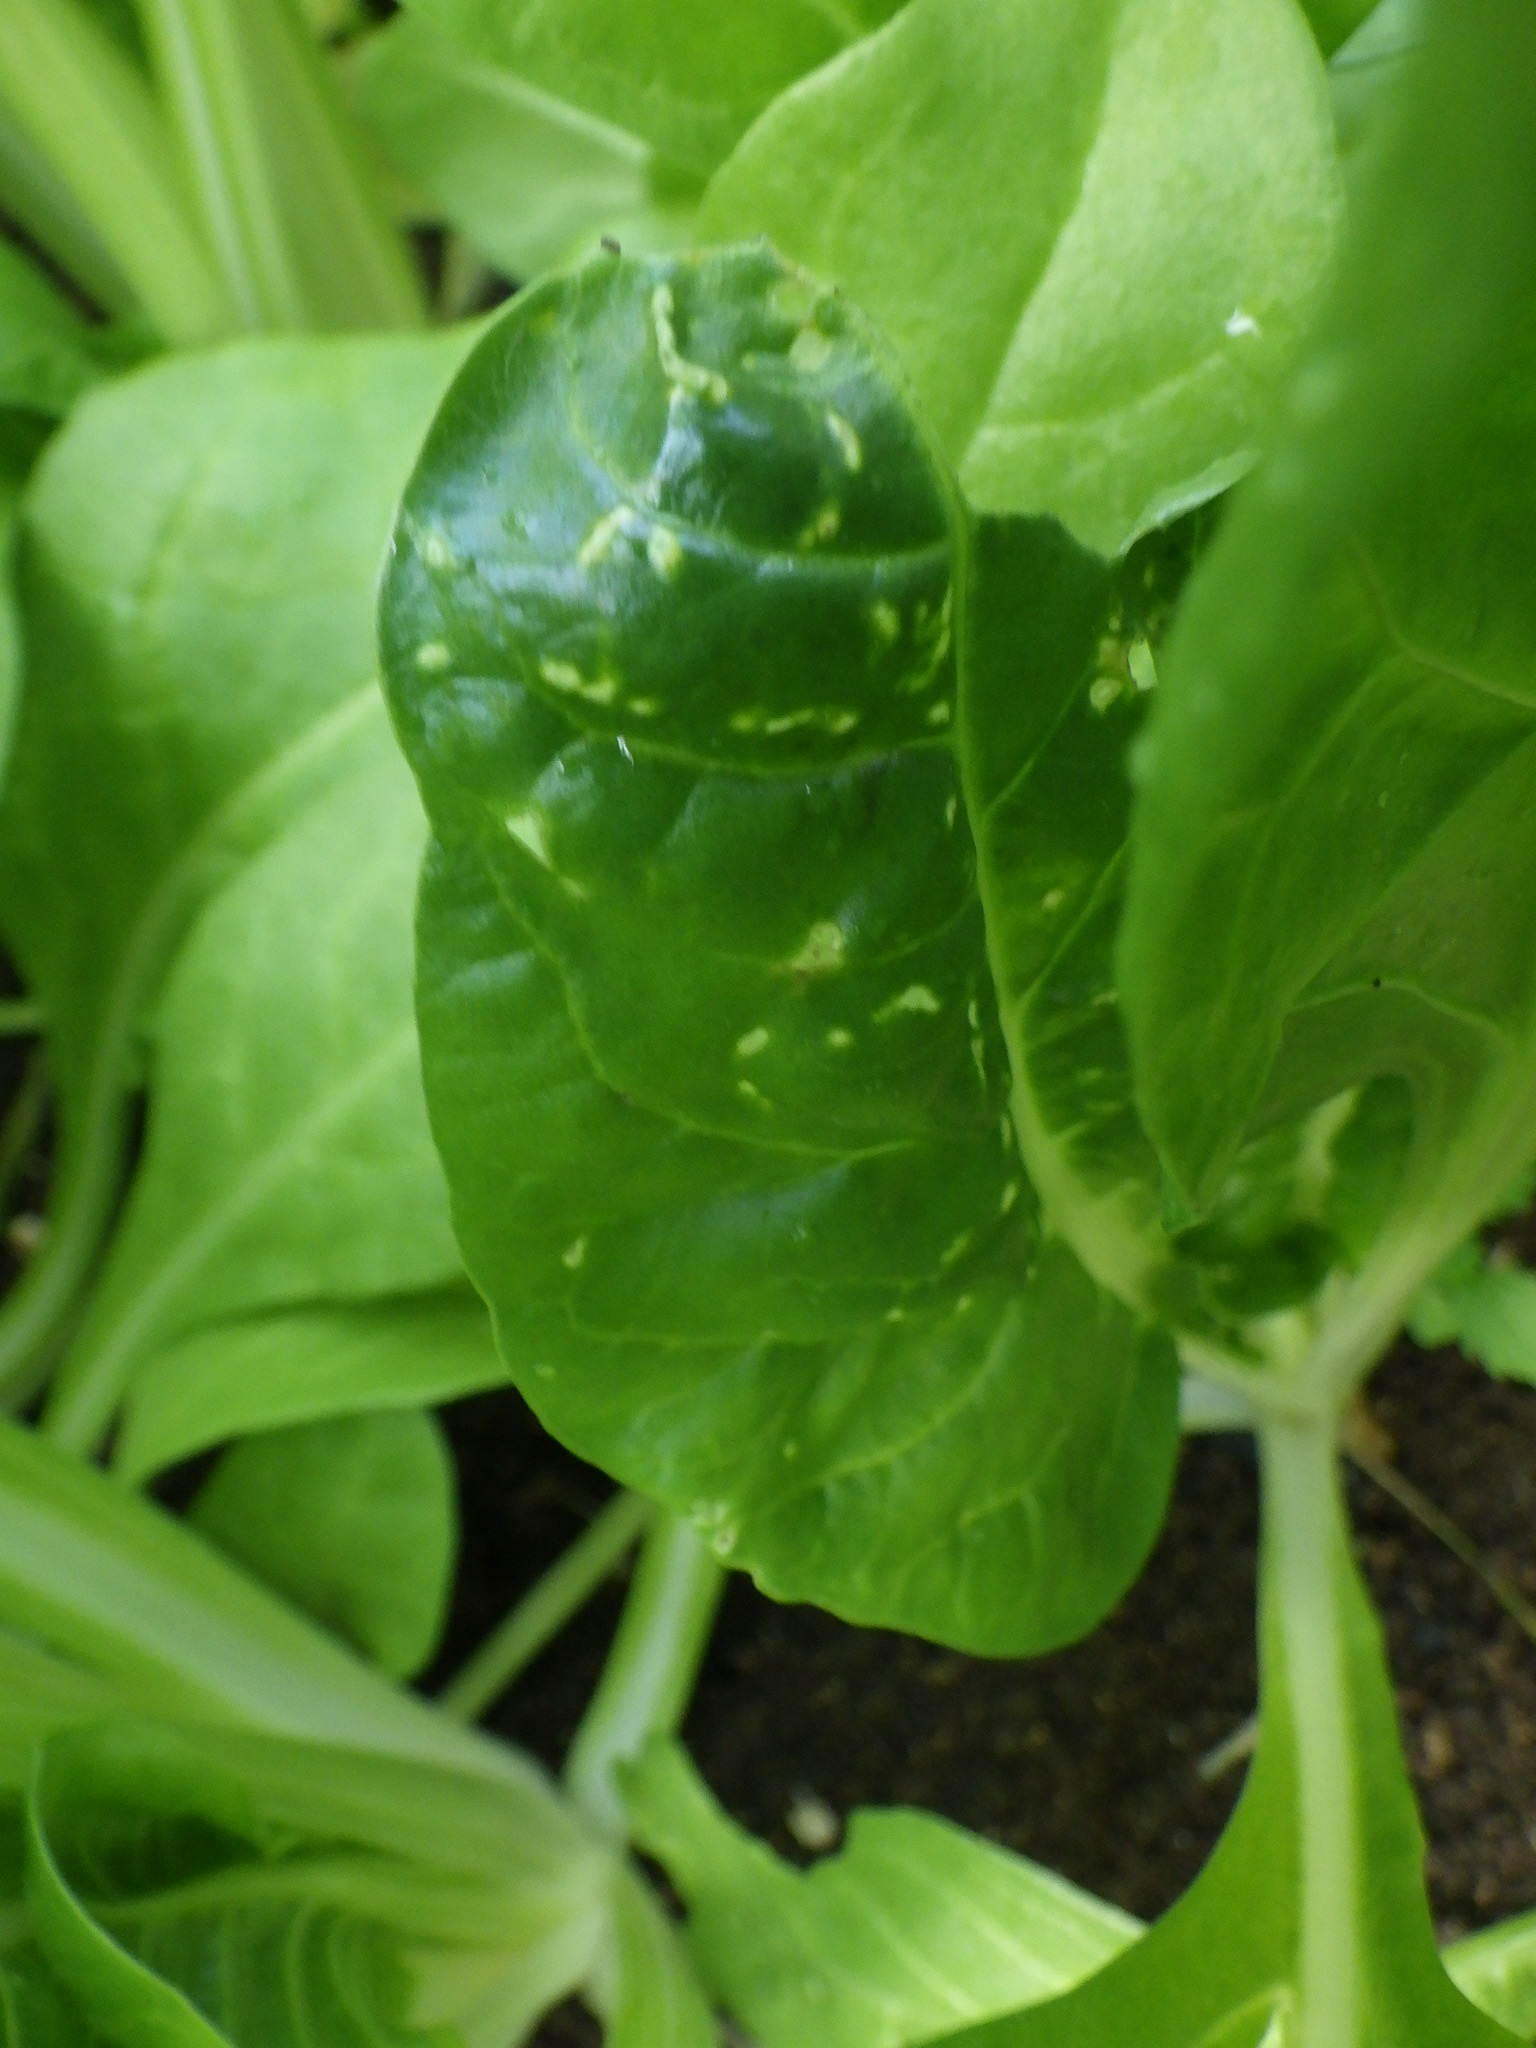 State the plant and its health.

chard, phytophagous
